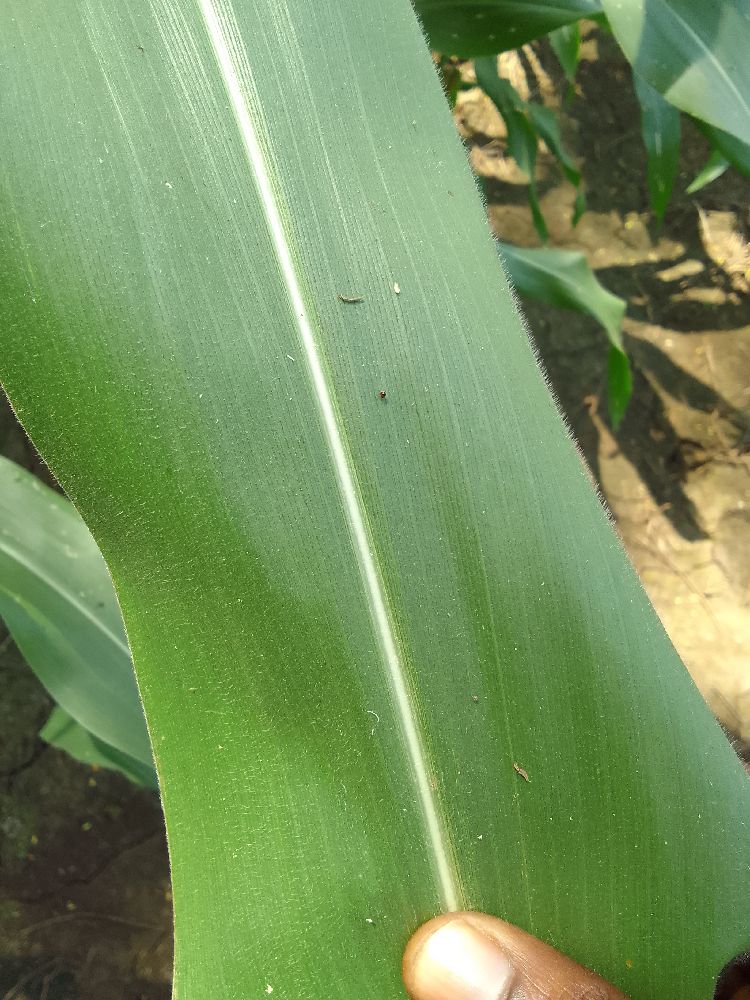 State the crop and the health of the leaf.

maize, healthy
